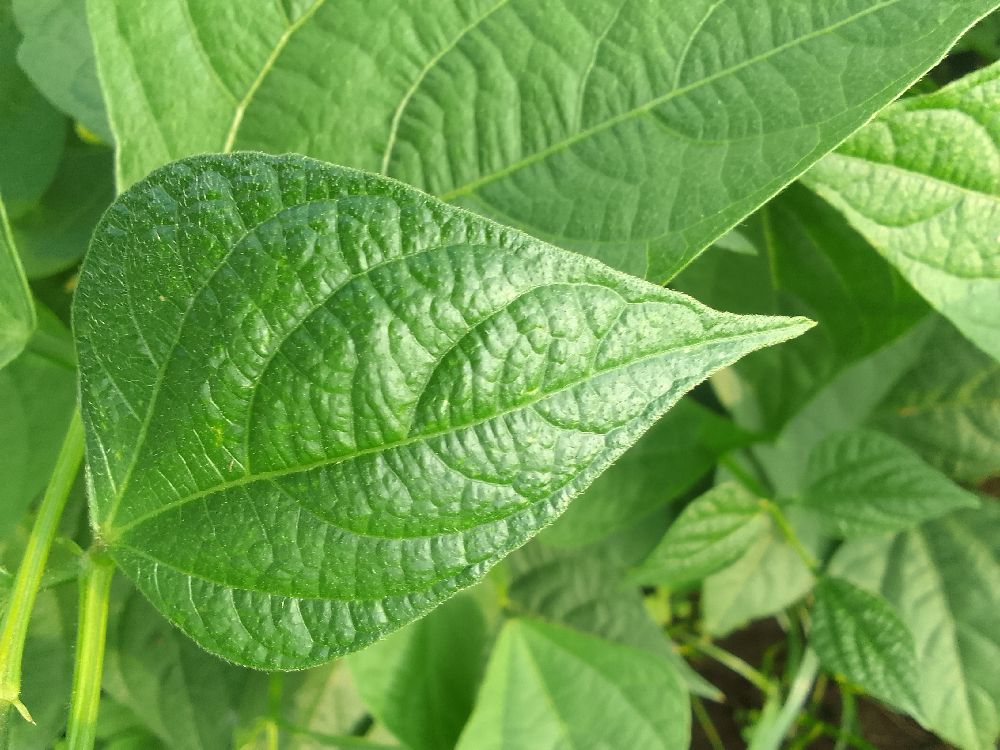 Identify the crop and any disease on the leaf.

common bean, healthy
